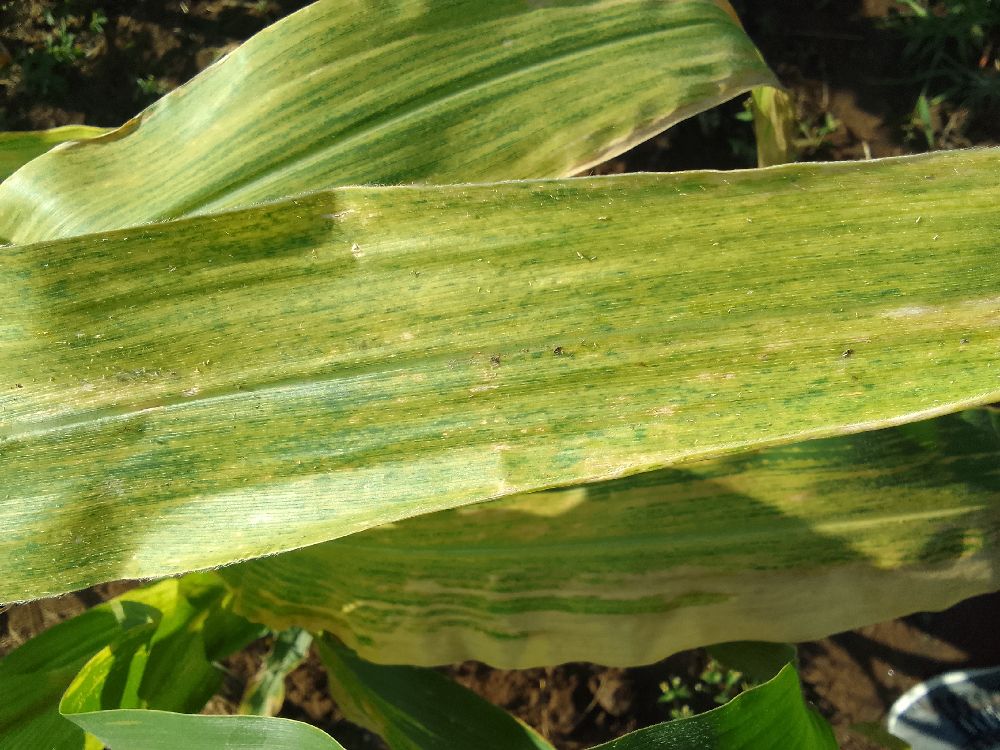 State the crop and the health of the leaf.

maize, maize lethal necrosis
